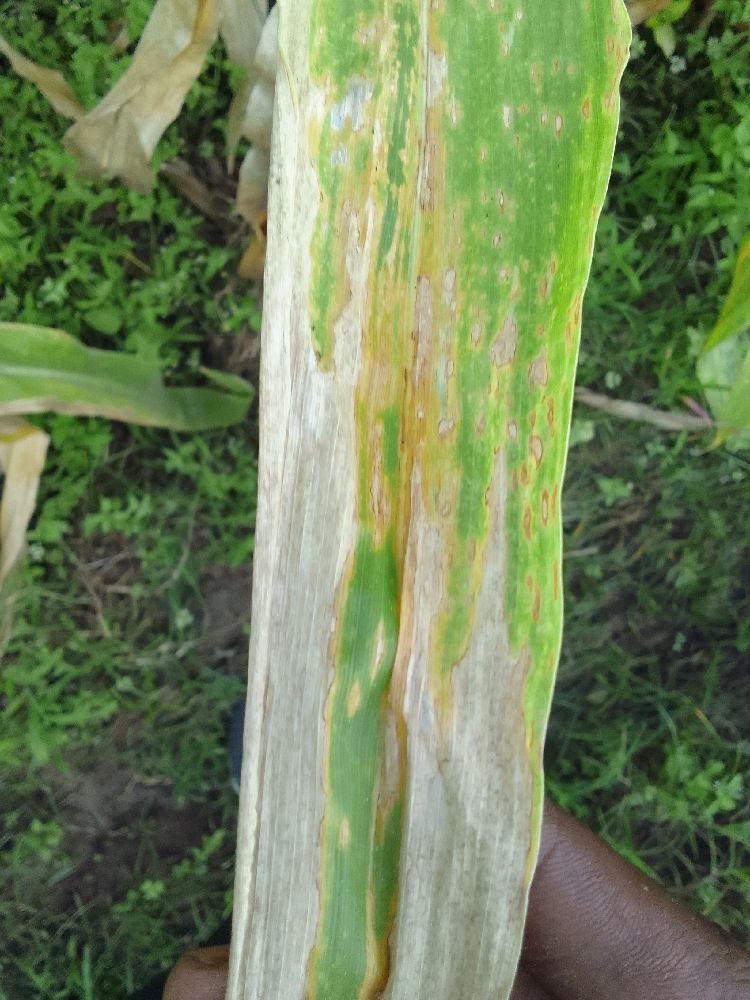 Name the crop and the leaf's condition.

maize, maize lethal necrosis
